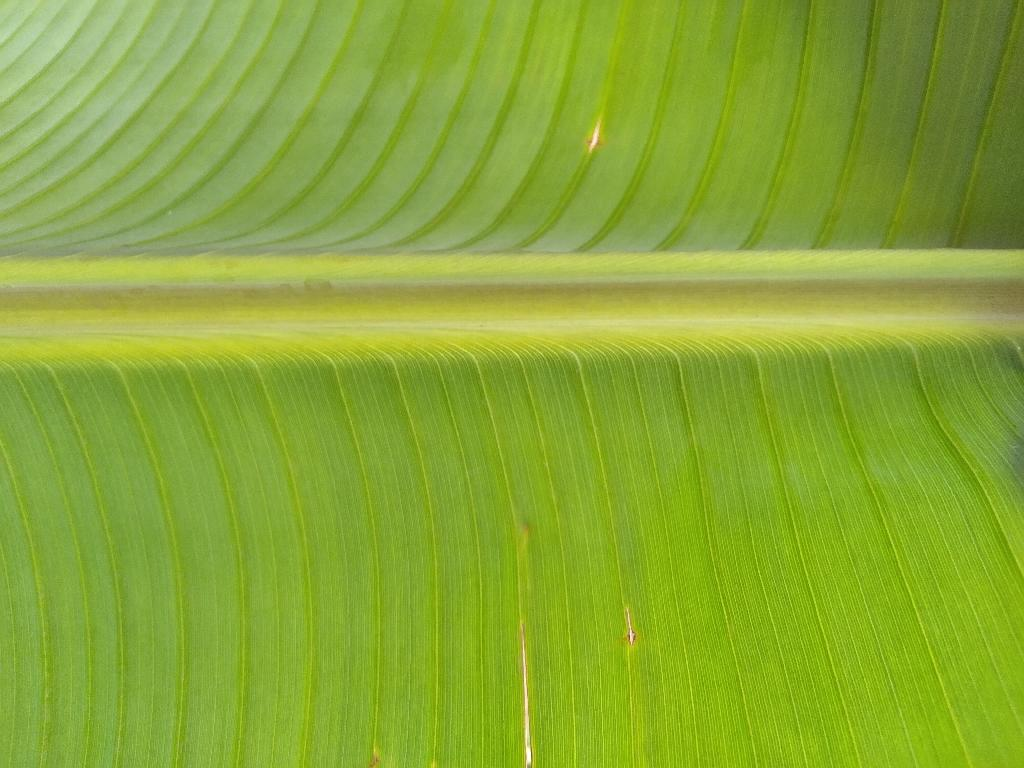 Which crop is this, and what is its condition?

banana, healthy
